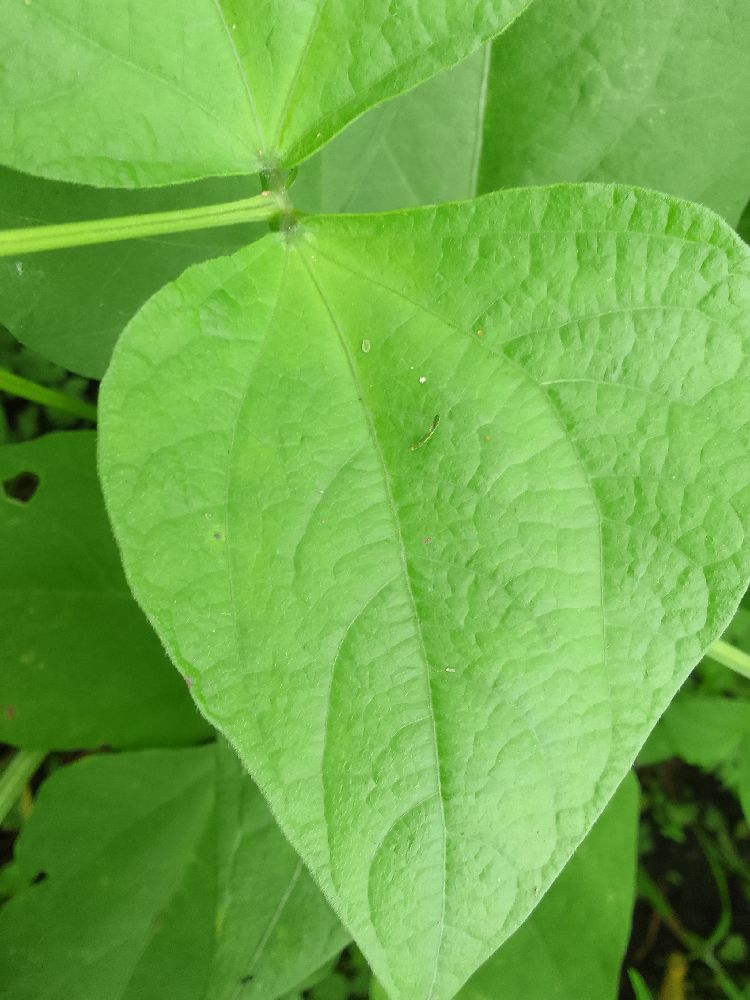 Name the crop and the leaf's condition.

common bean, healthy
